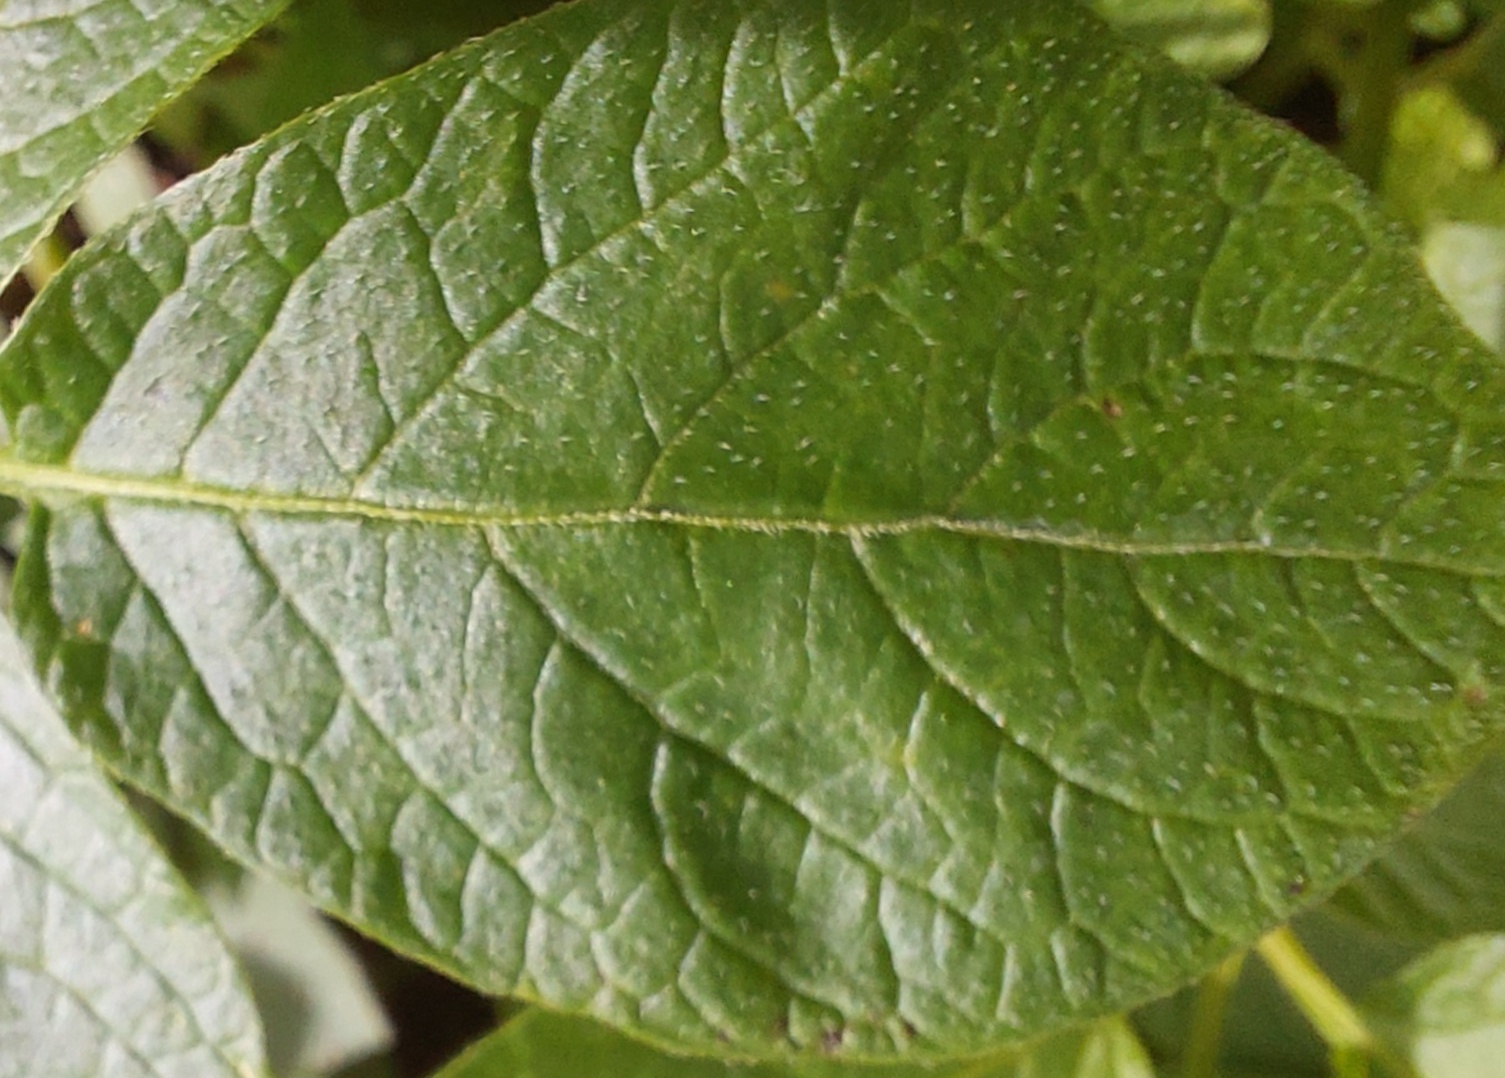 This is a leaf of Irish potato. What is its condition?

healthy
